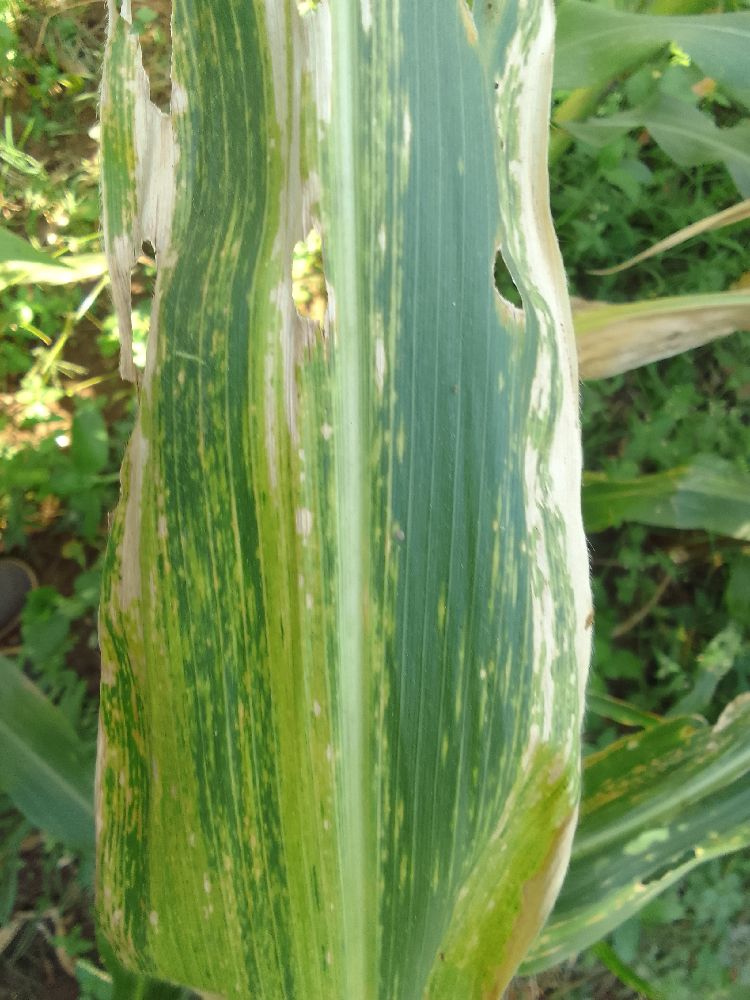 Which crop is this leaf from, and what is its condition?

maize, maize lethal necrosis
